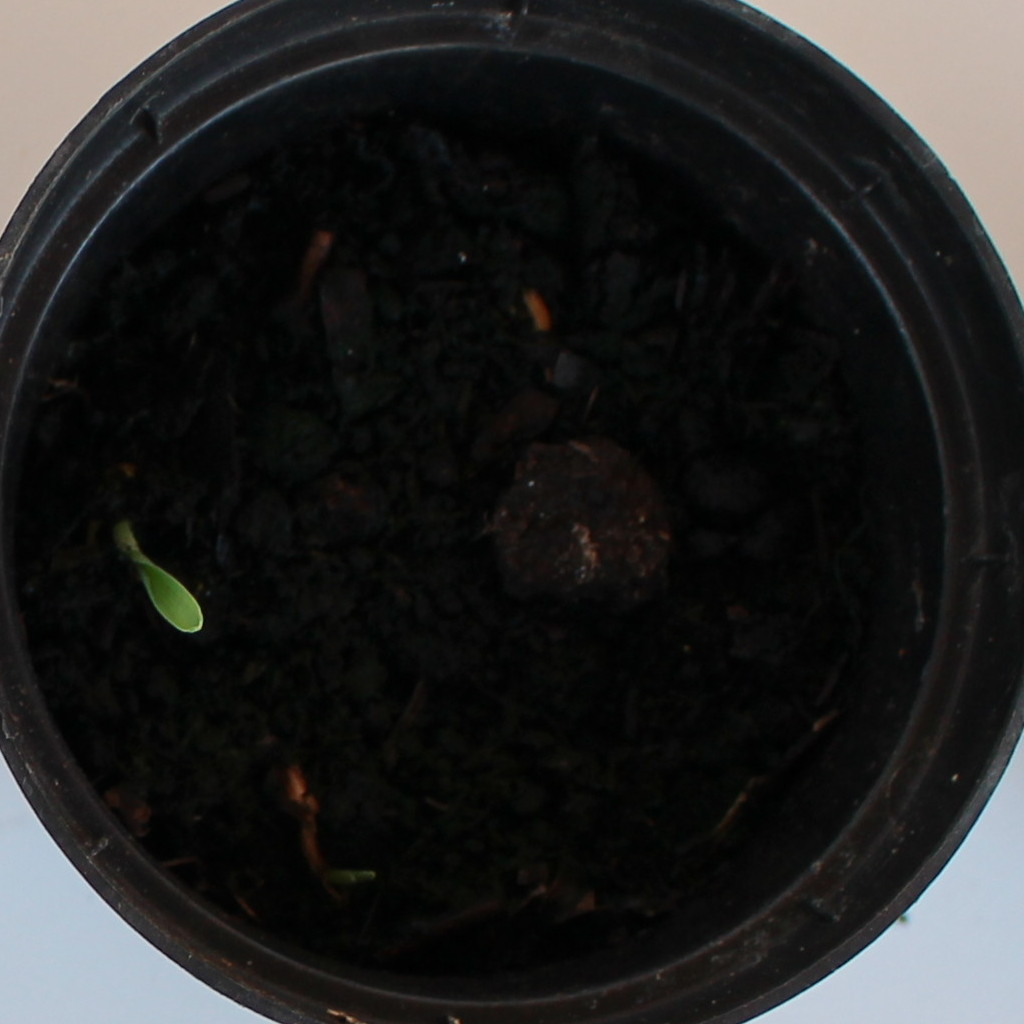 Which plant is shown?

Avena sterilis
